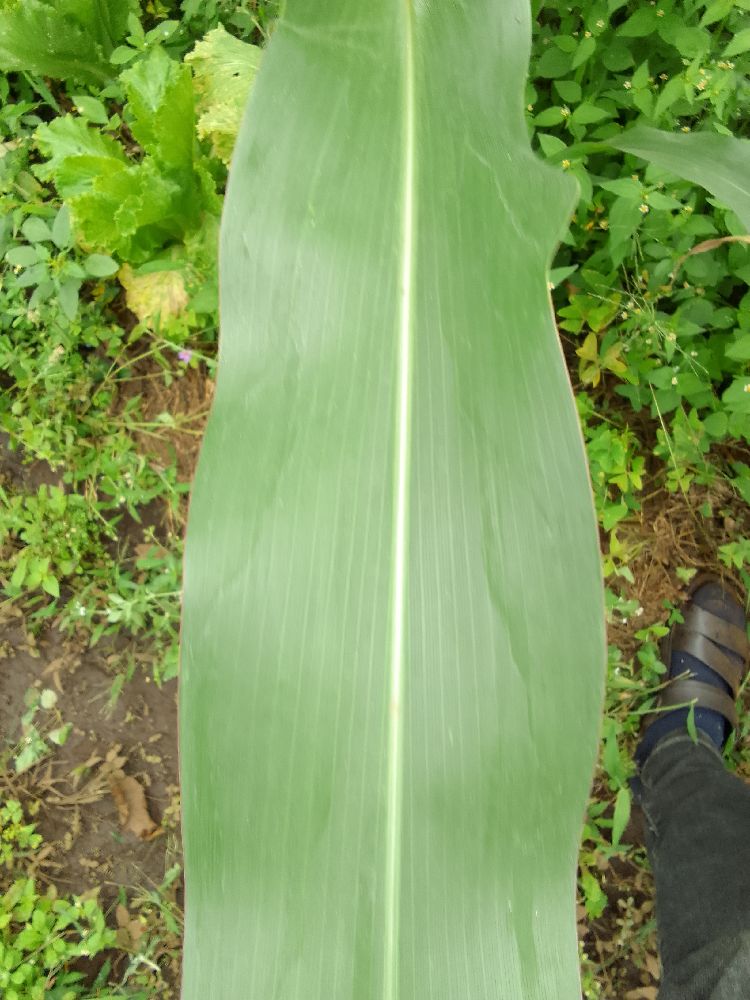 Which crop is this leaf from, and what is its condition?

maize, healthy
